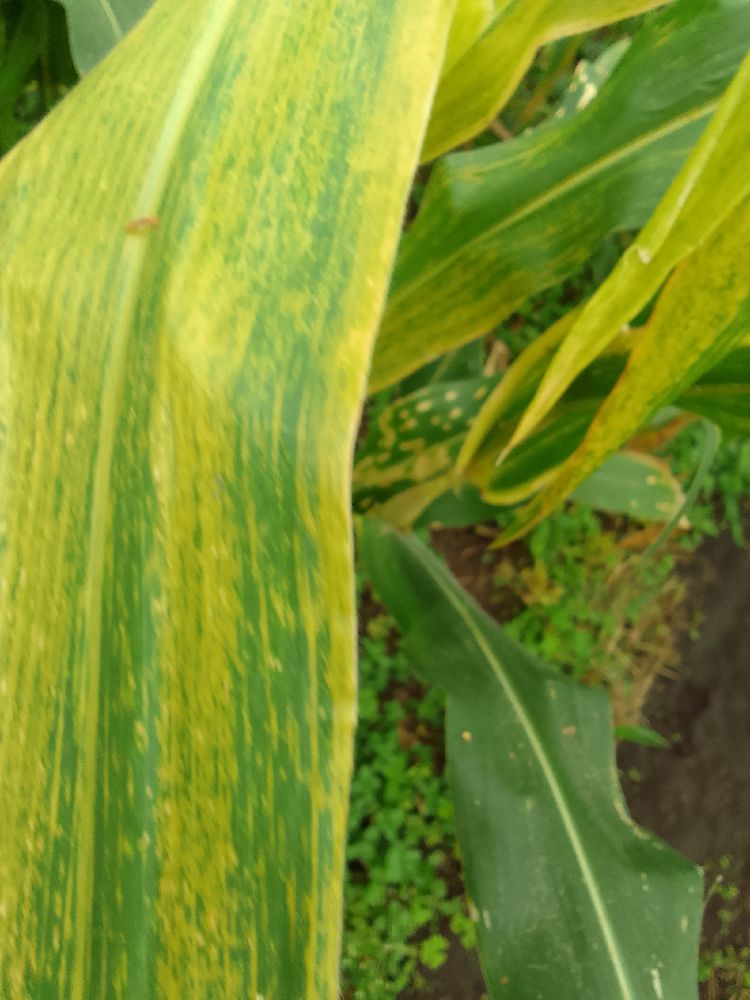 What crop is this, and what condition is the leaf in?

maize, maize lethal necrosis
